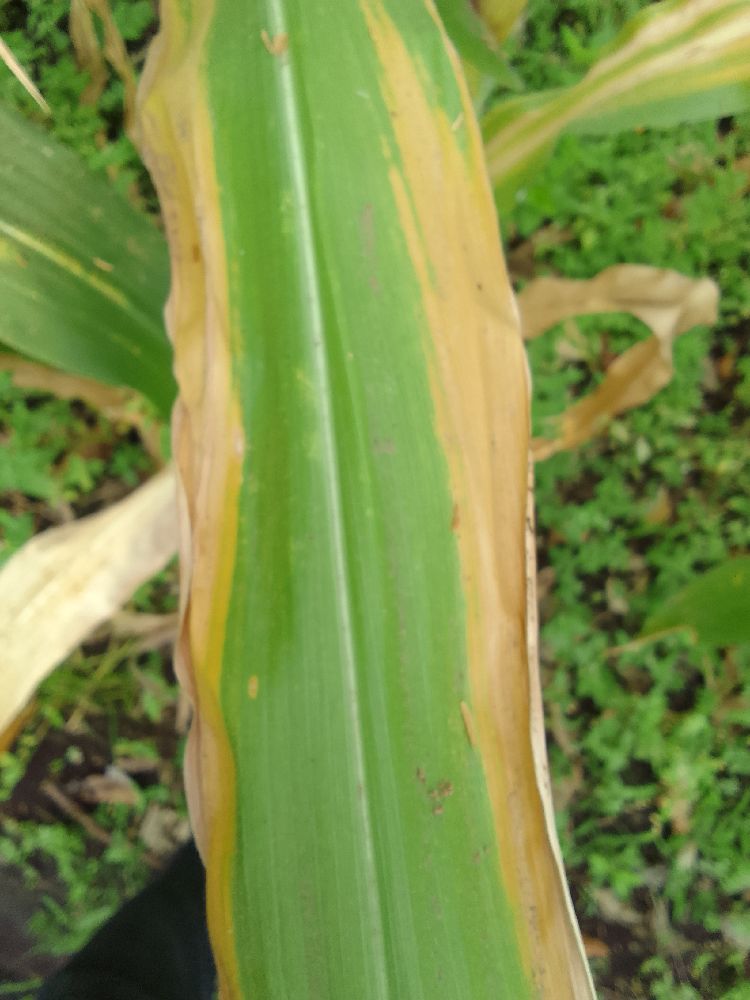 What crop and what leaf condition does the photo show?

maize, maize lethal necrosis
